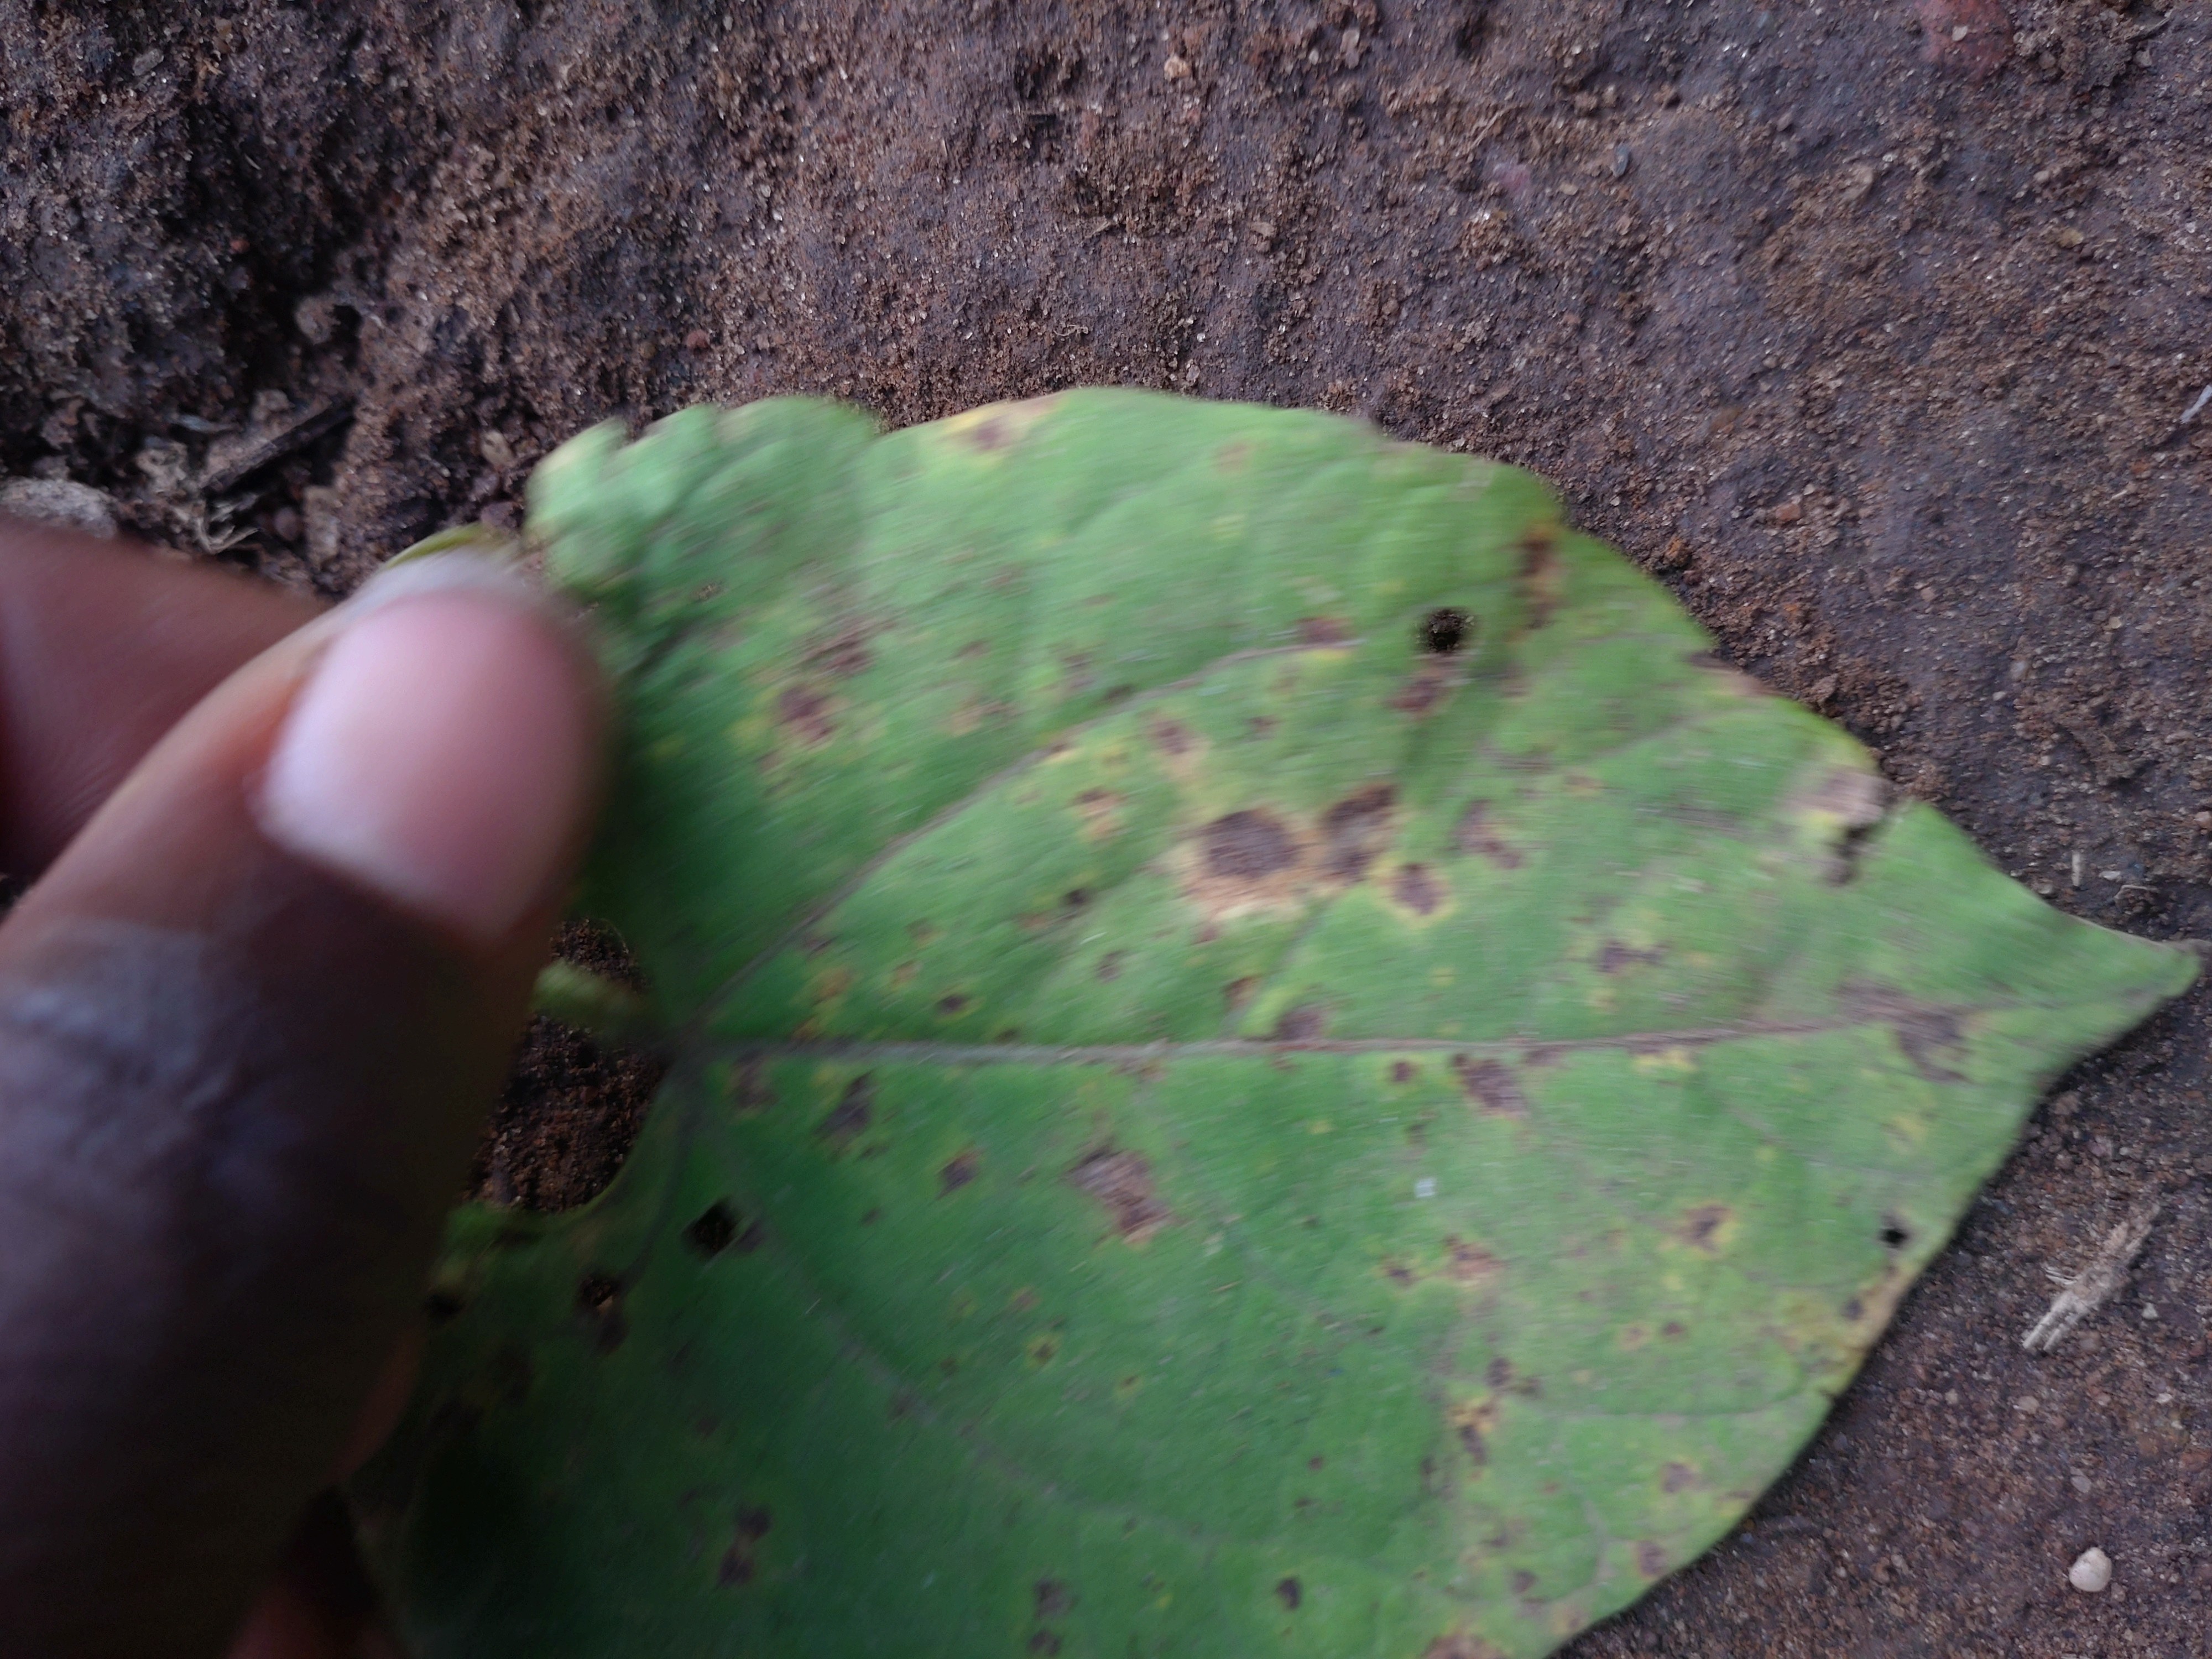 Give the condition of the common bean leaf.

rust
